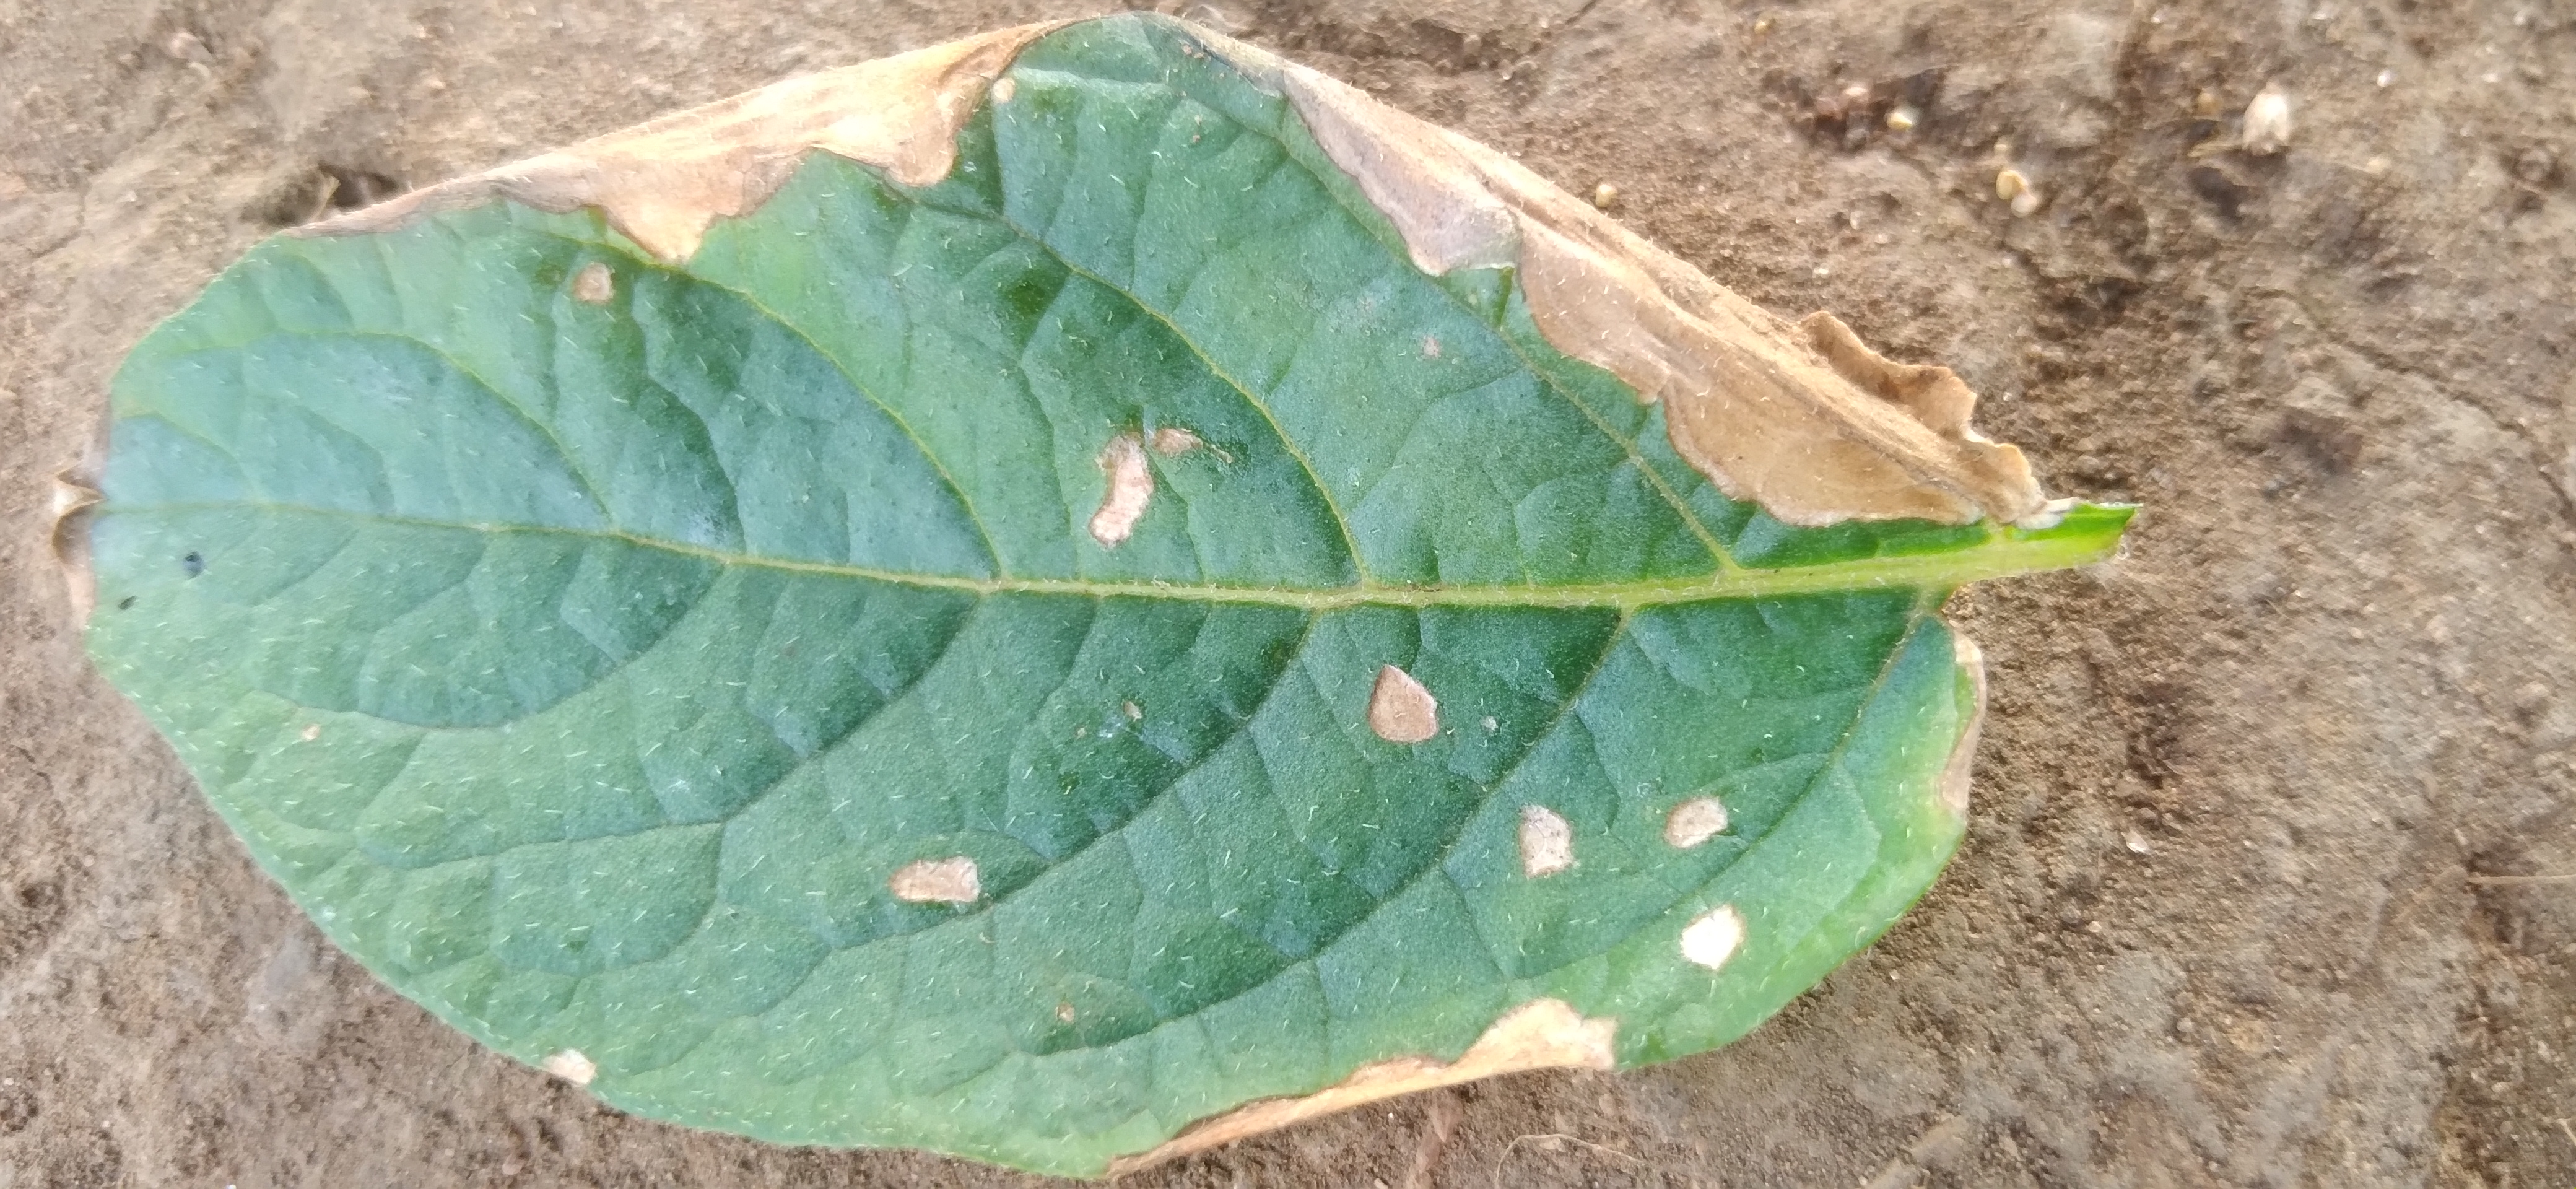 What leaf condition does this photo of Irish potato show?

early blight
